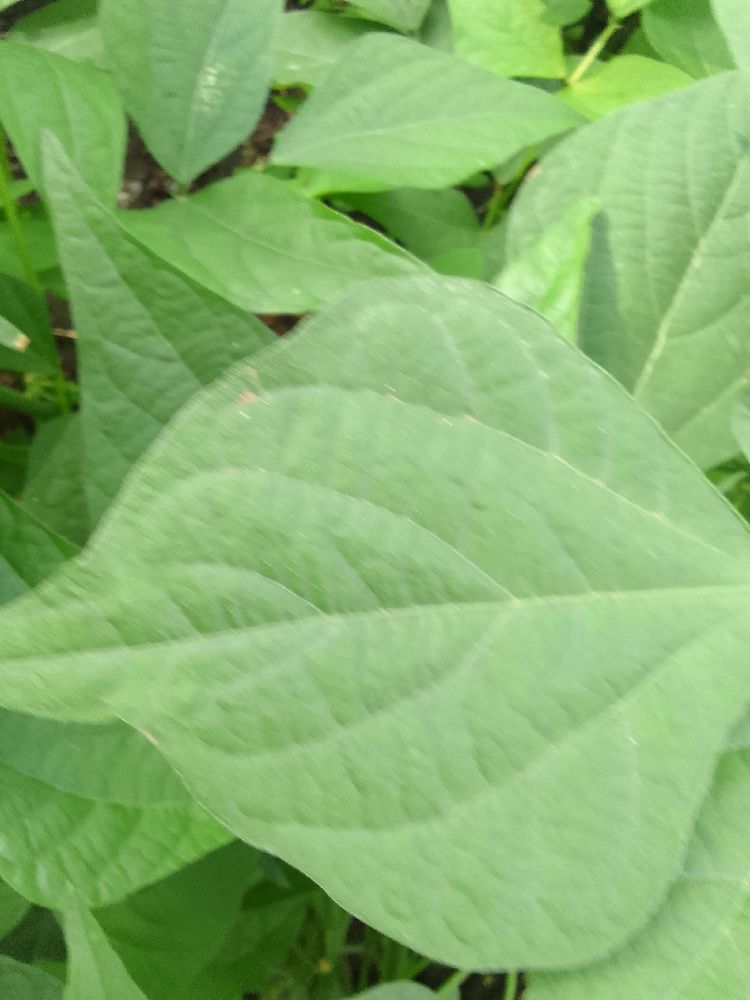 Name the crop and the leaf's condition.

common bean, healthy
